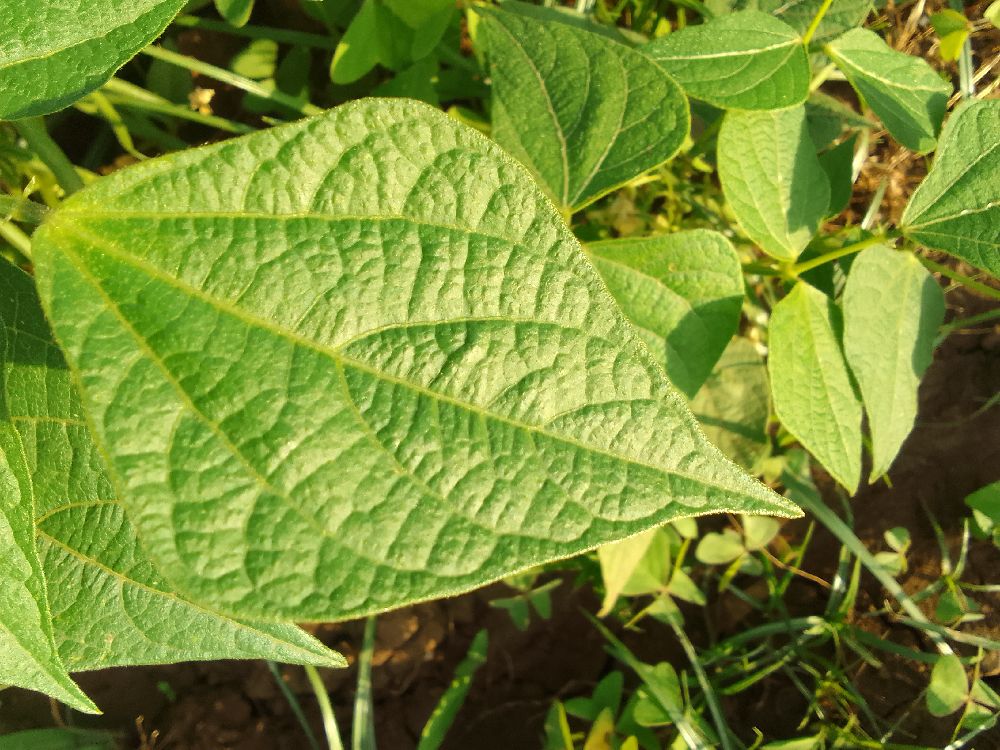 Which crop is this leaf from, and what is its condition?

common bean, healthy
